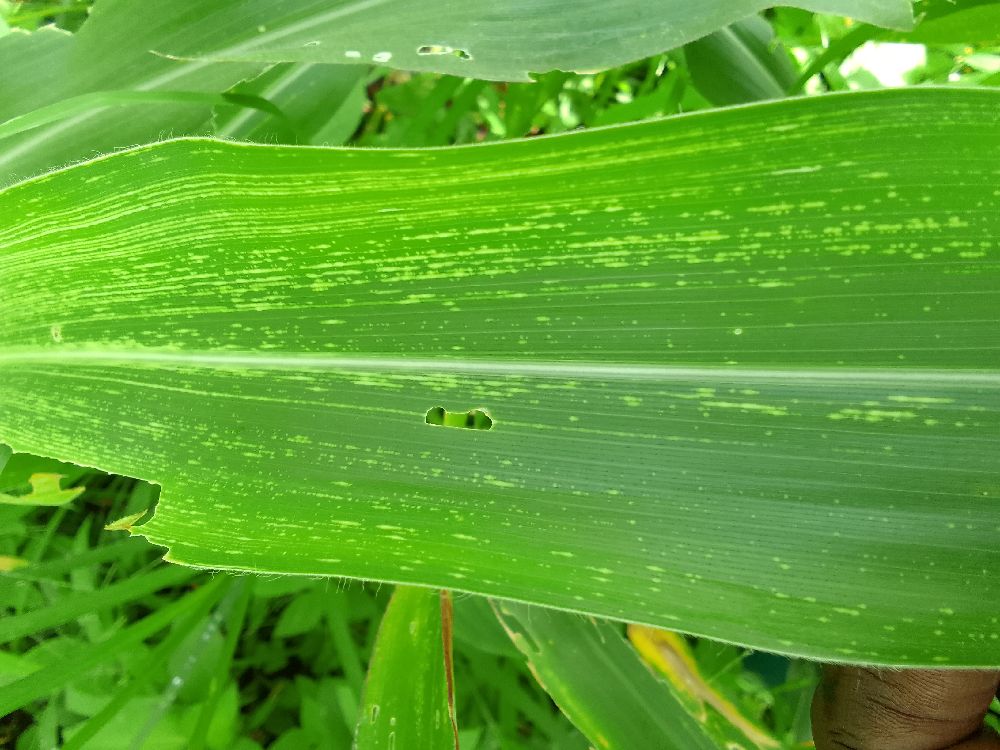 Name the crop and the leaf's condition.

maize, maize streak virus
